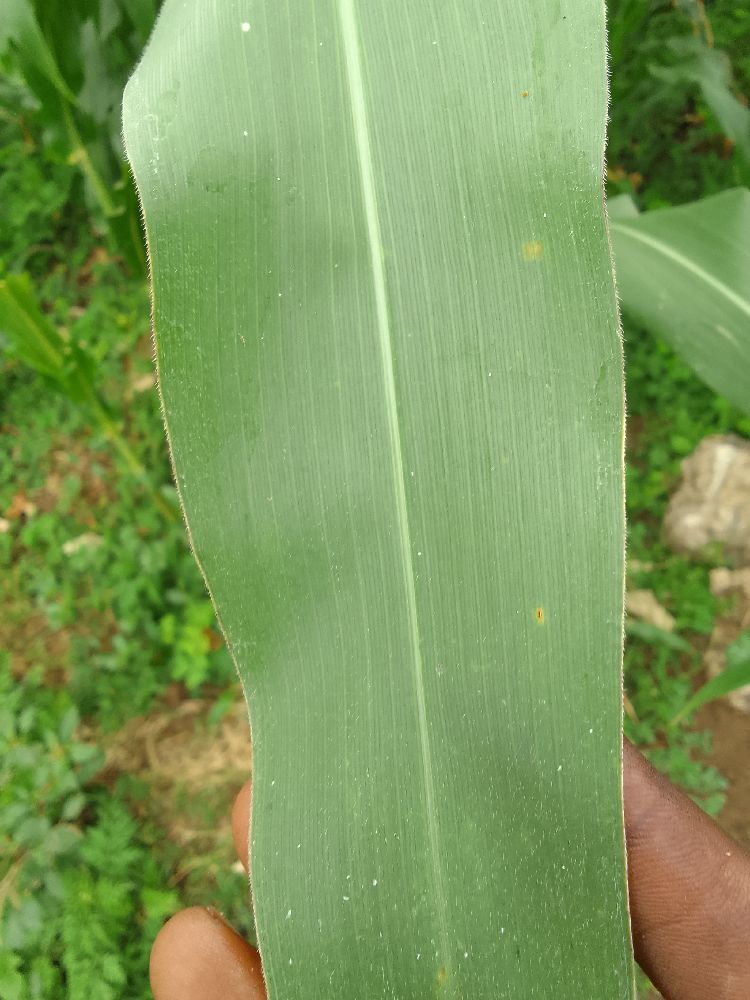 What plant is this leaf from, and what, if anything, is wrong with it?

maize, healthy
